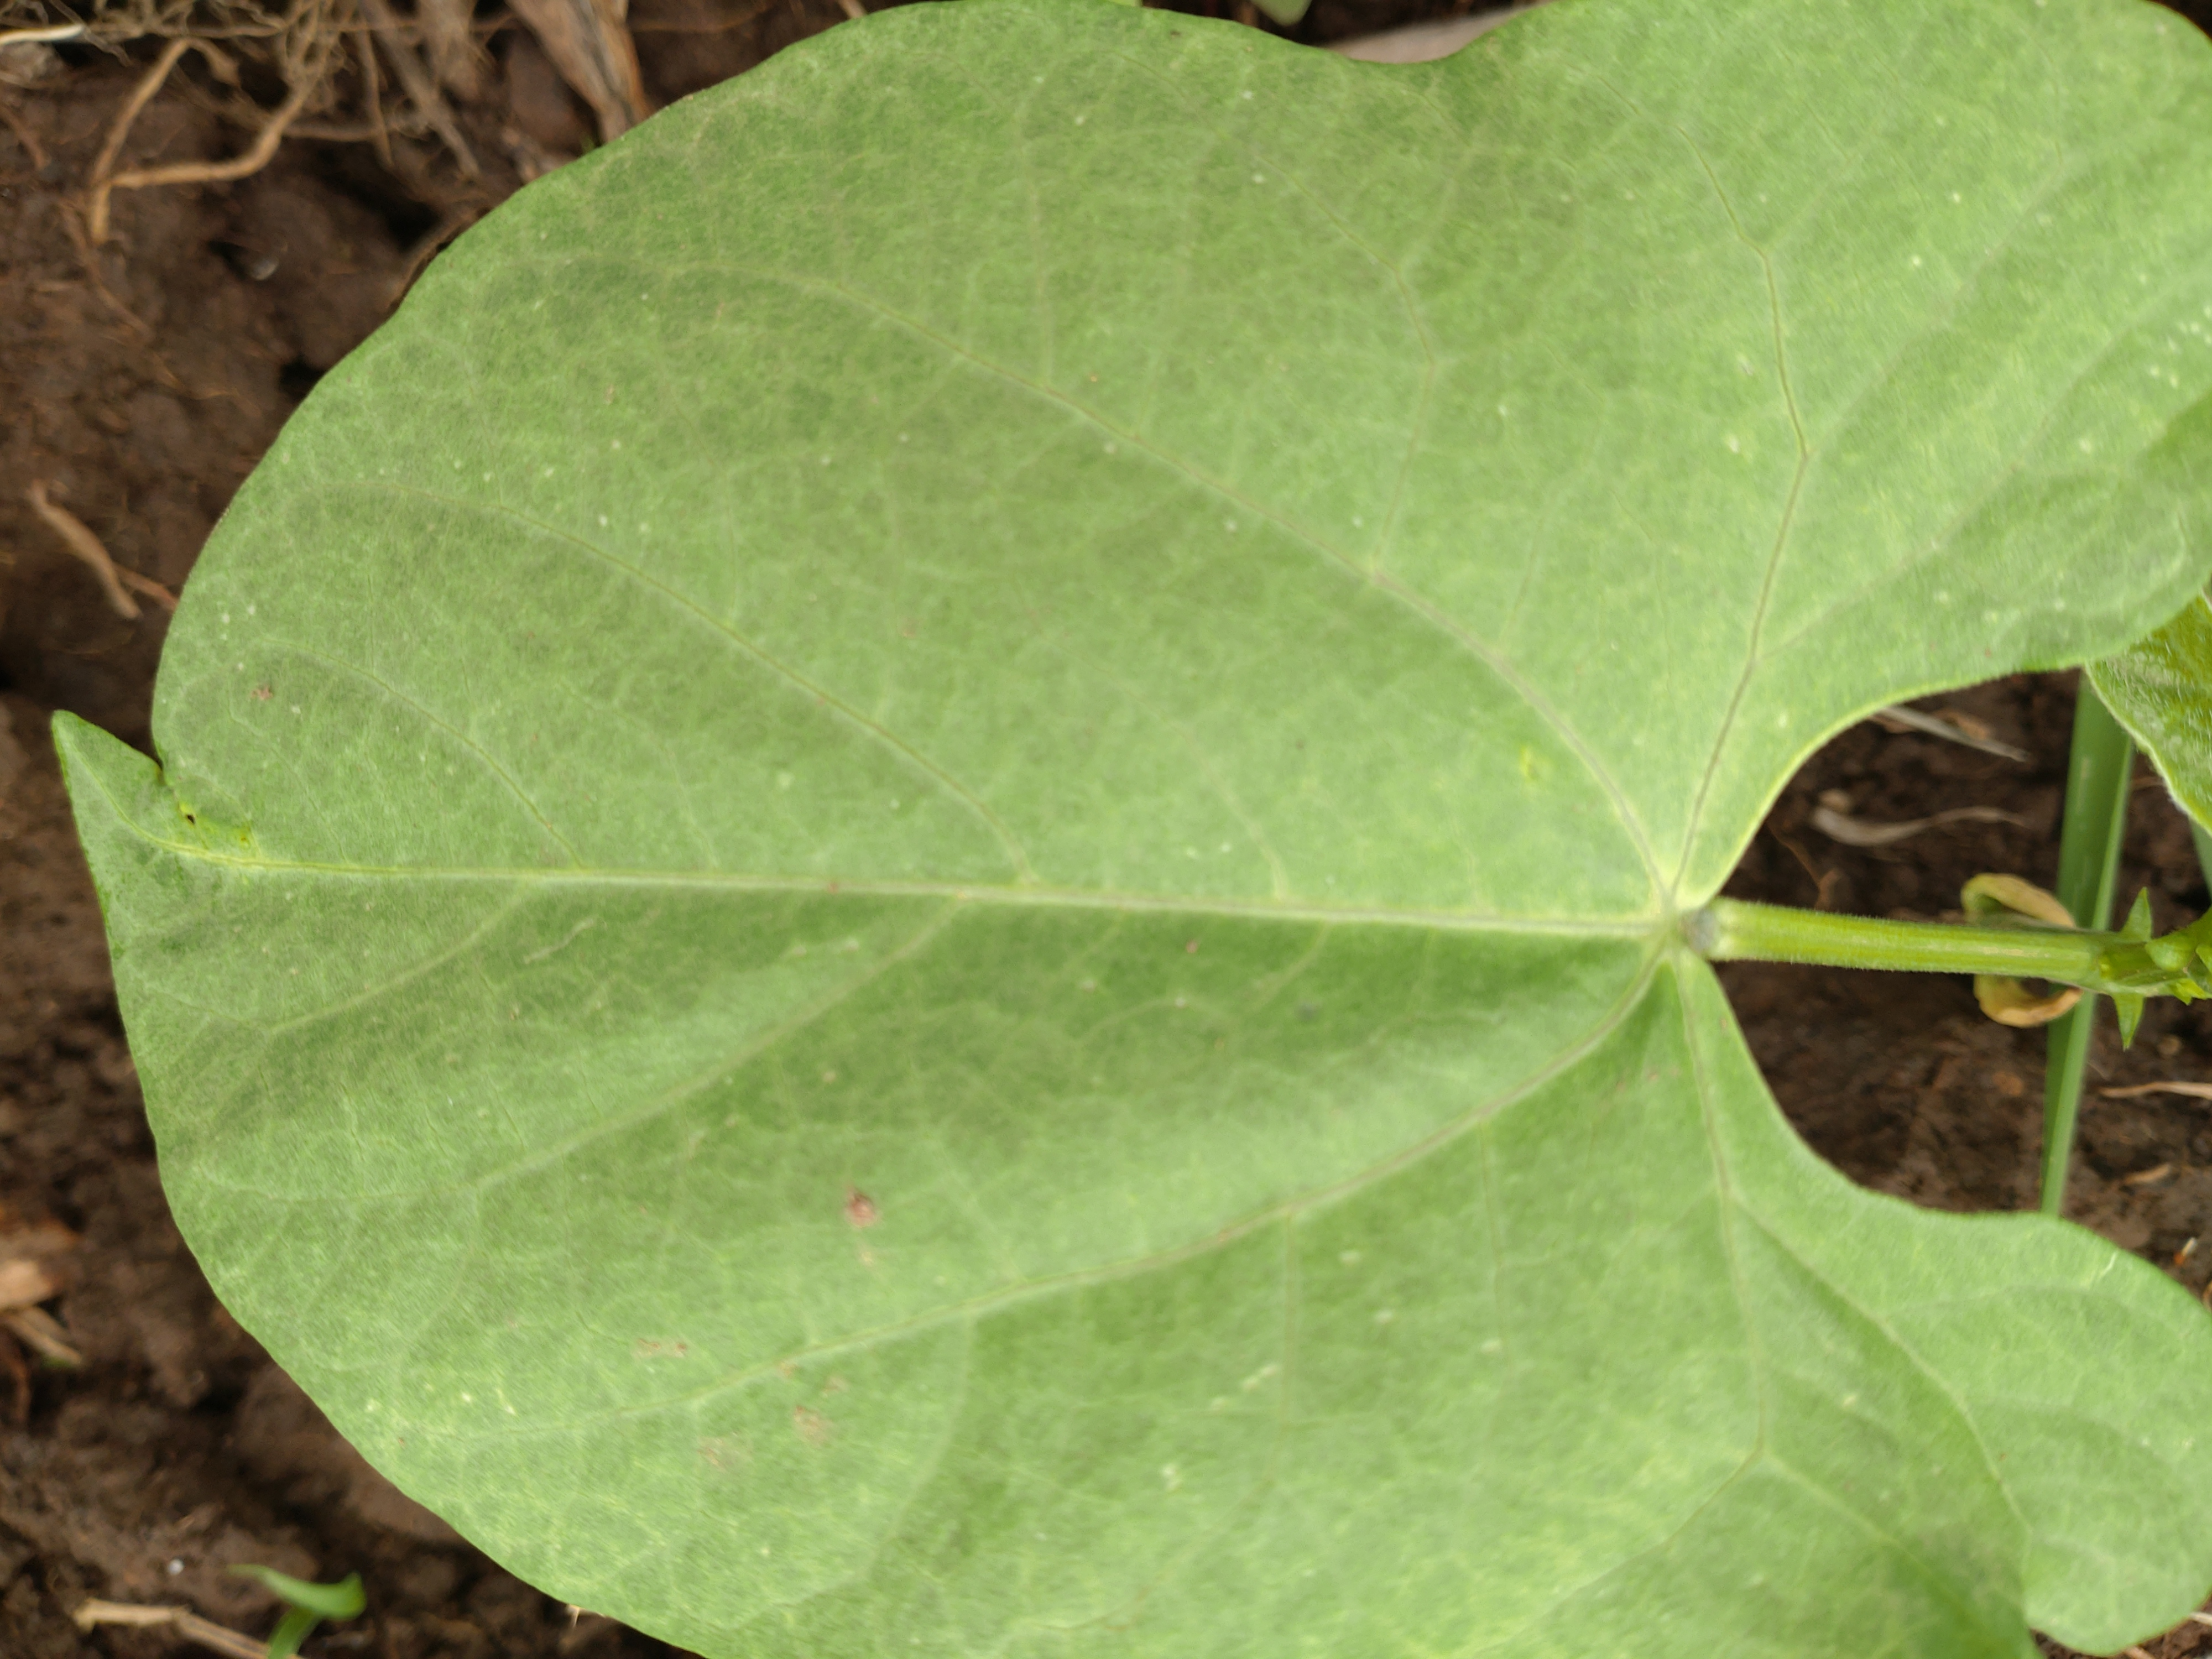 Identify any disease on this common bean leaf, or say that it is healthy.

healthy
